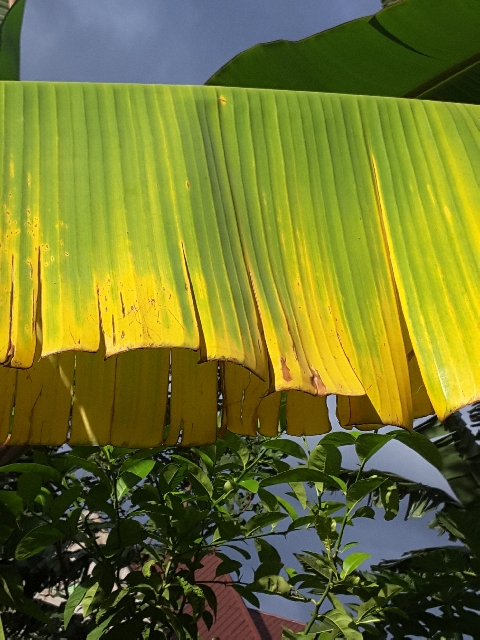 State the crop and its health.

banana, fusarium wilt race 1
